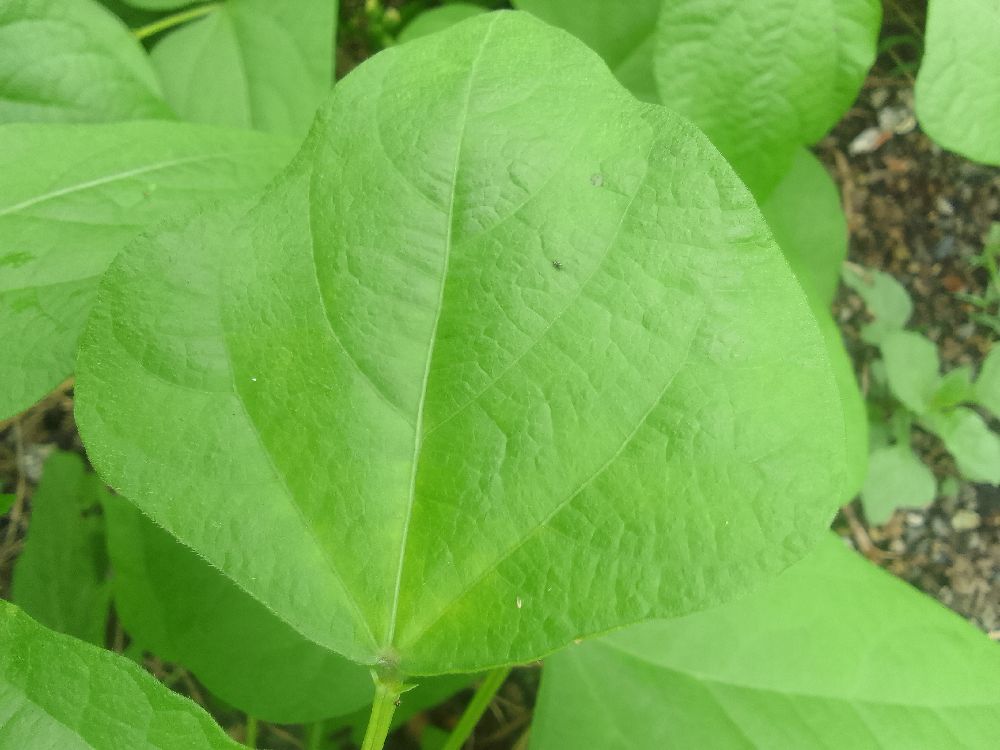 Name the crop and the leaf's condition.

common bean, healthy
